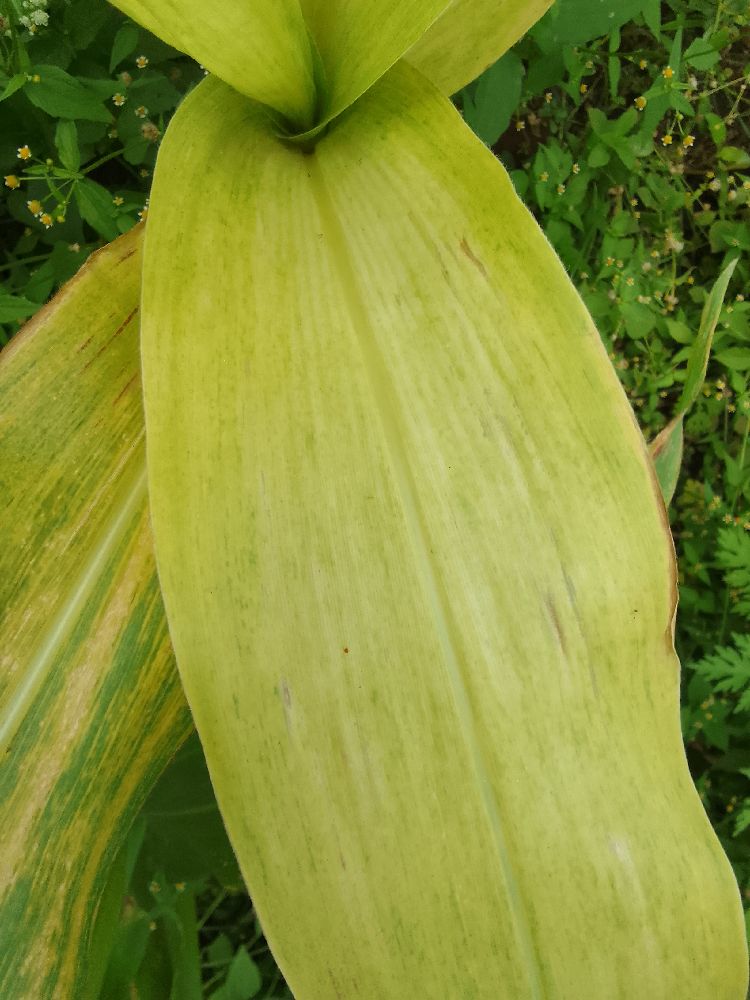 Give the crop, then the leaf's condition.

maize, maize lethal necrosis
